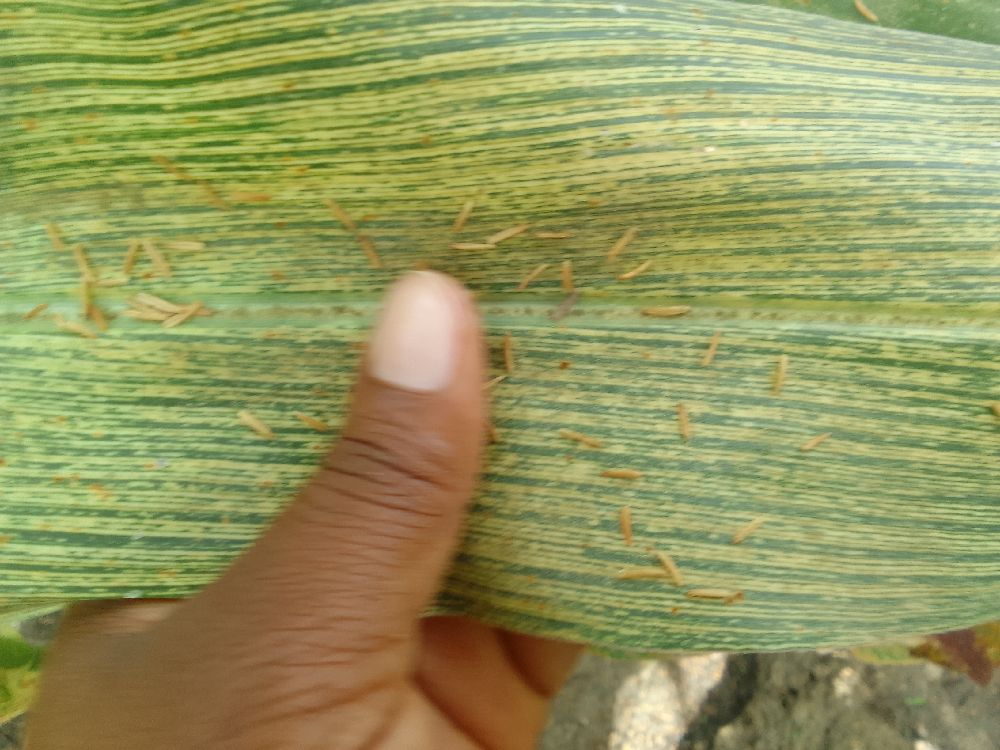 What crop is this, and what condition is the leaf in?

maize, maize streak virus
